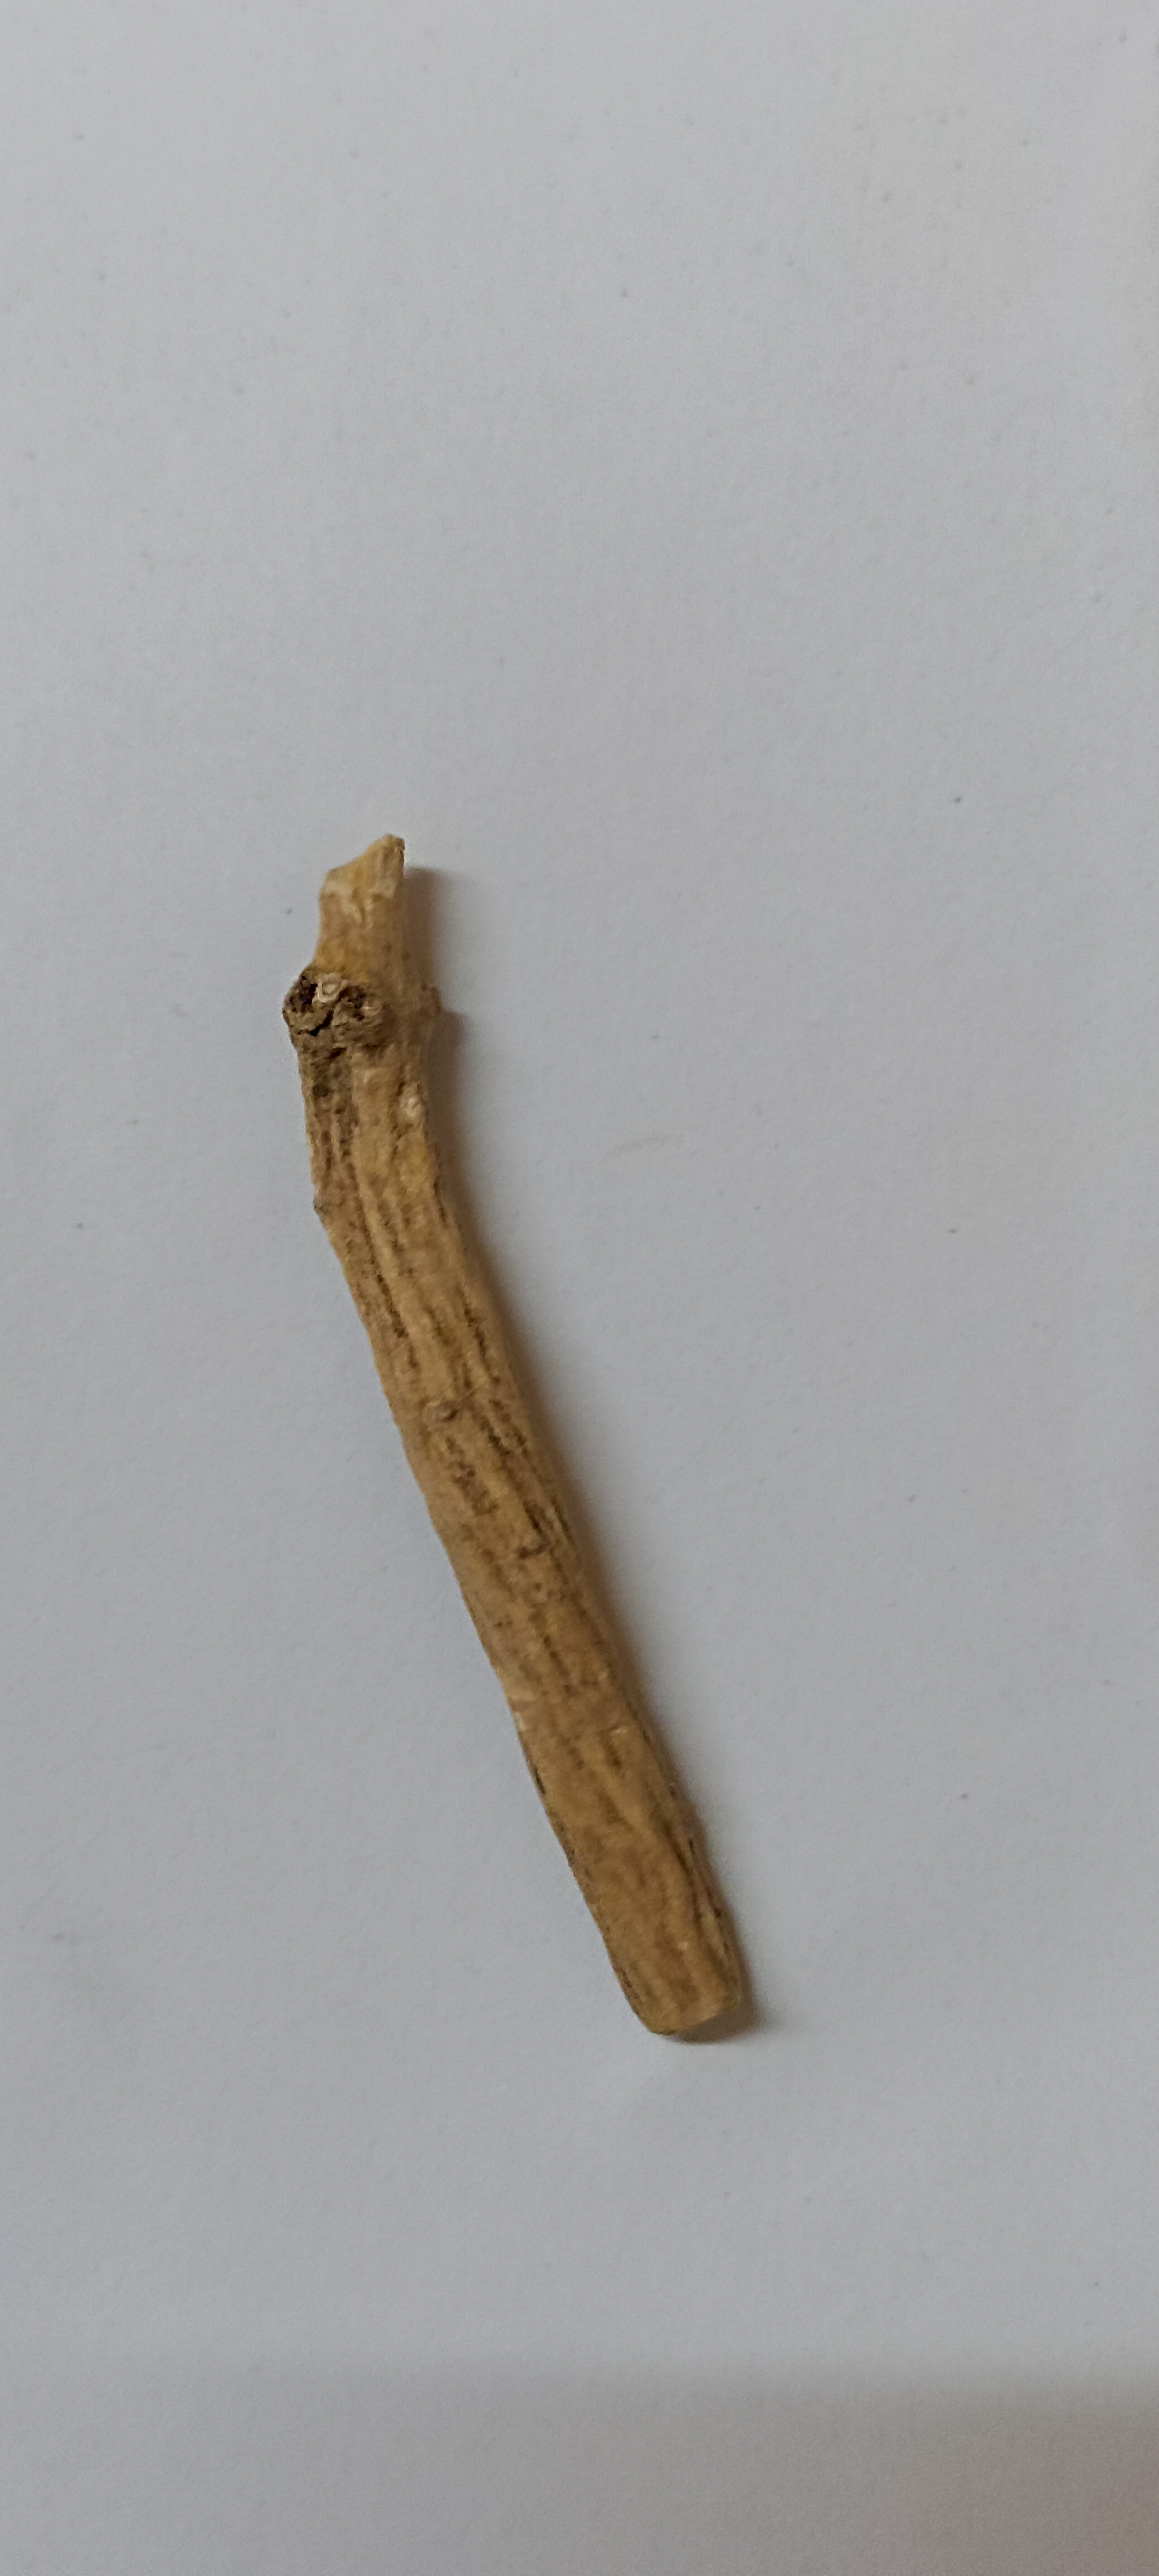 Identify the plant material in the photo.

ashwagandha
